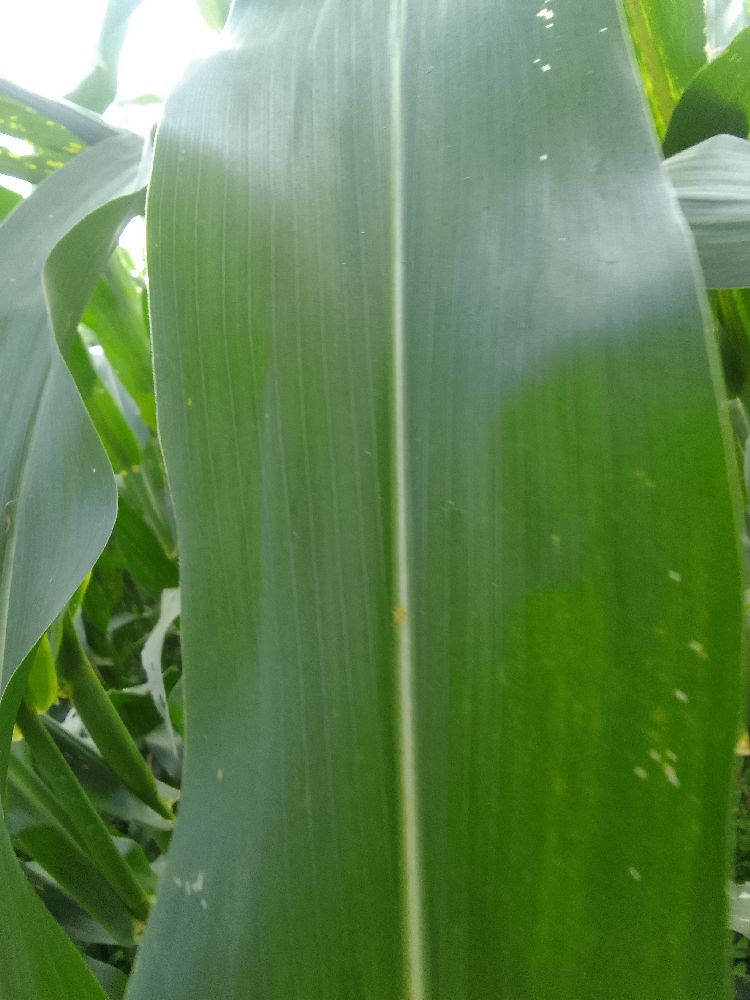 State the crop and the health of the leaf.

maize, healthy
